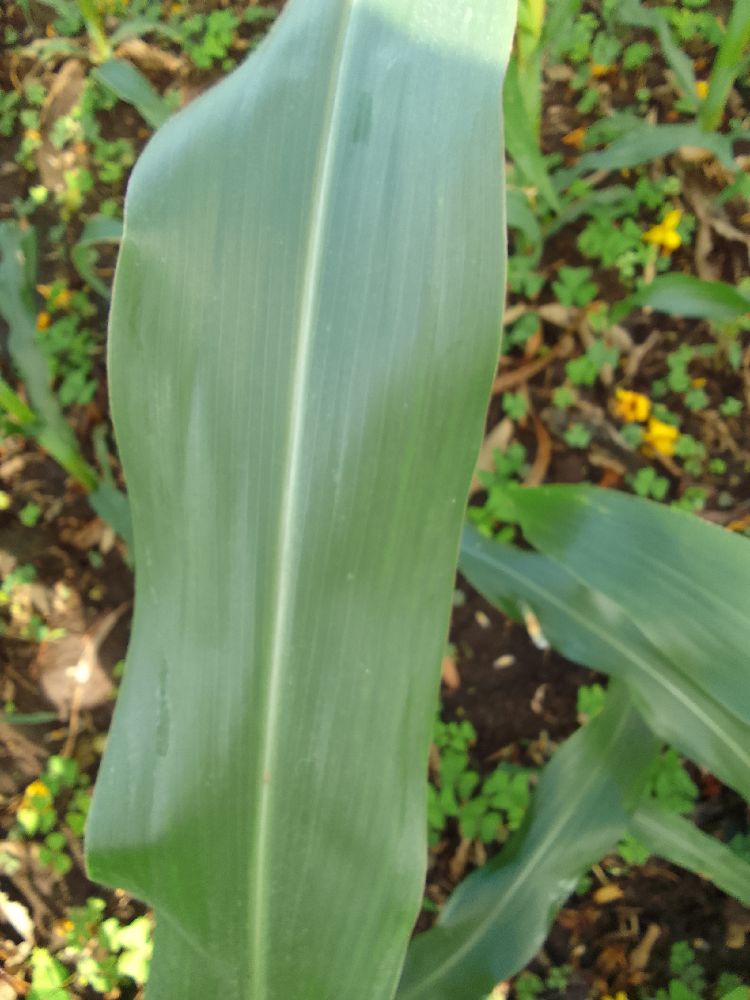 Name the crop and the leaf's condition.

maize, healthy
